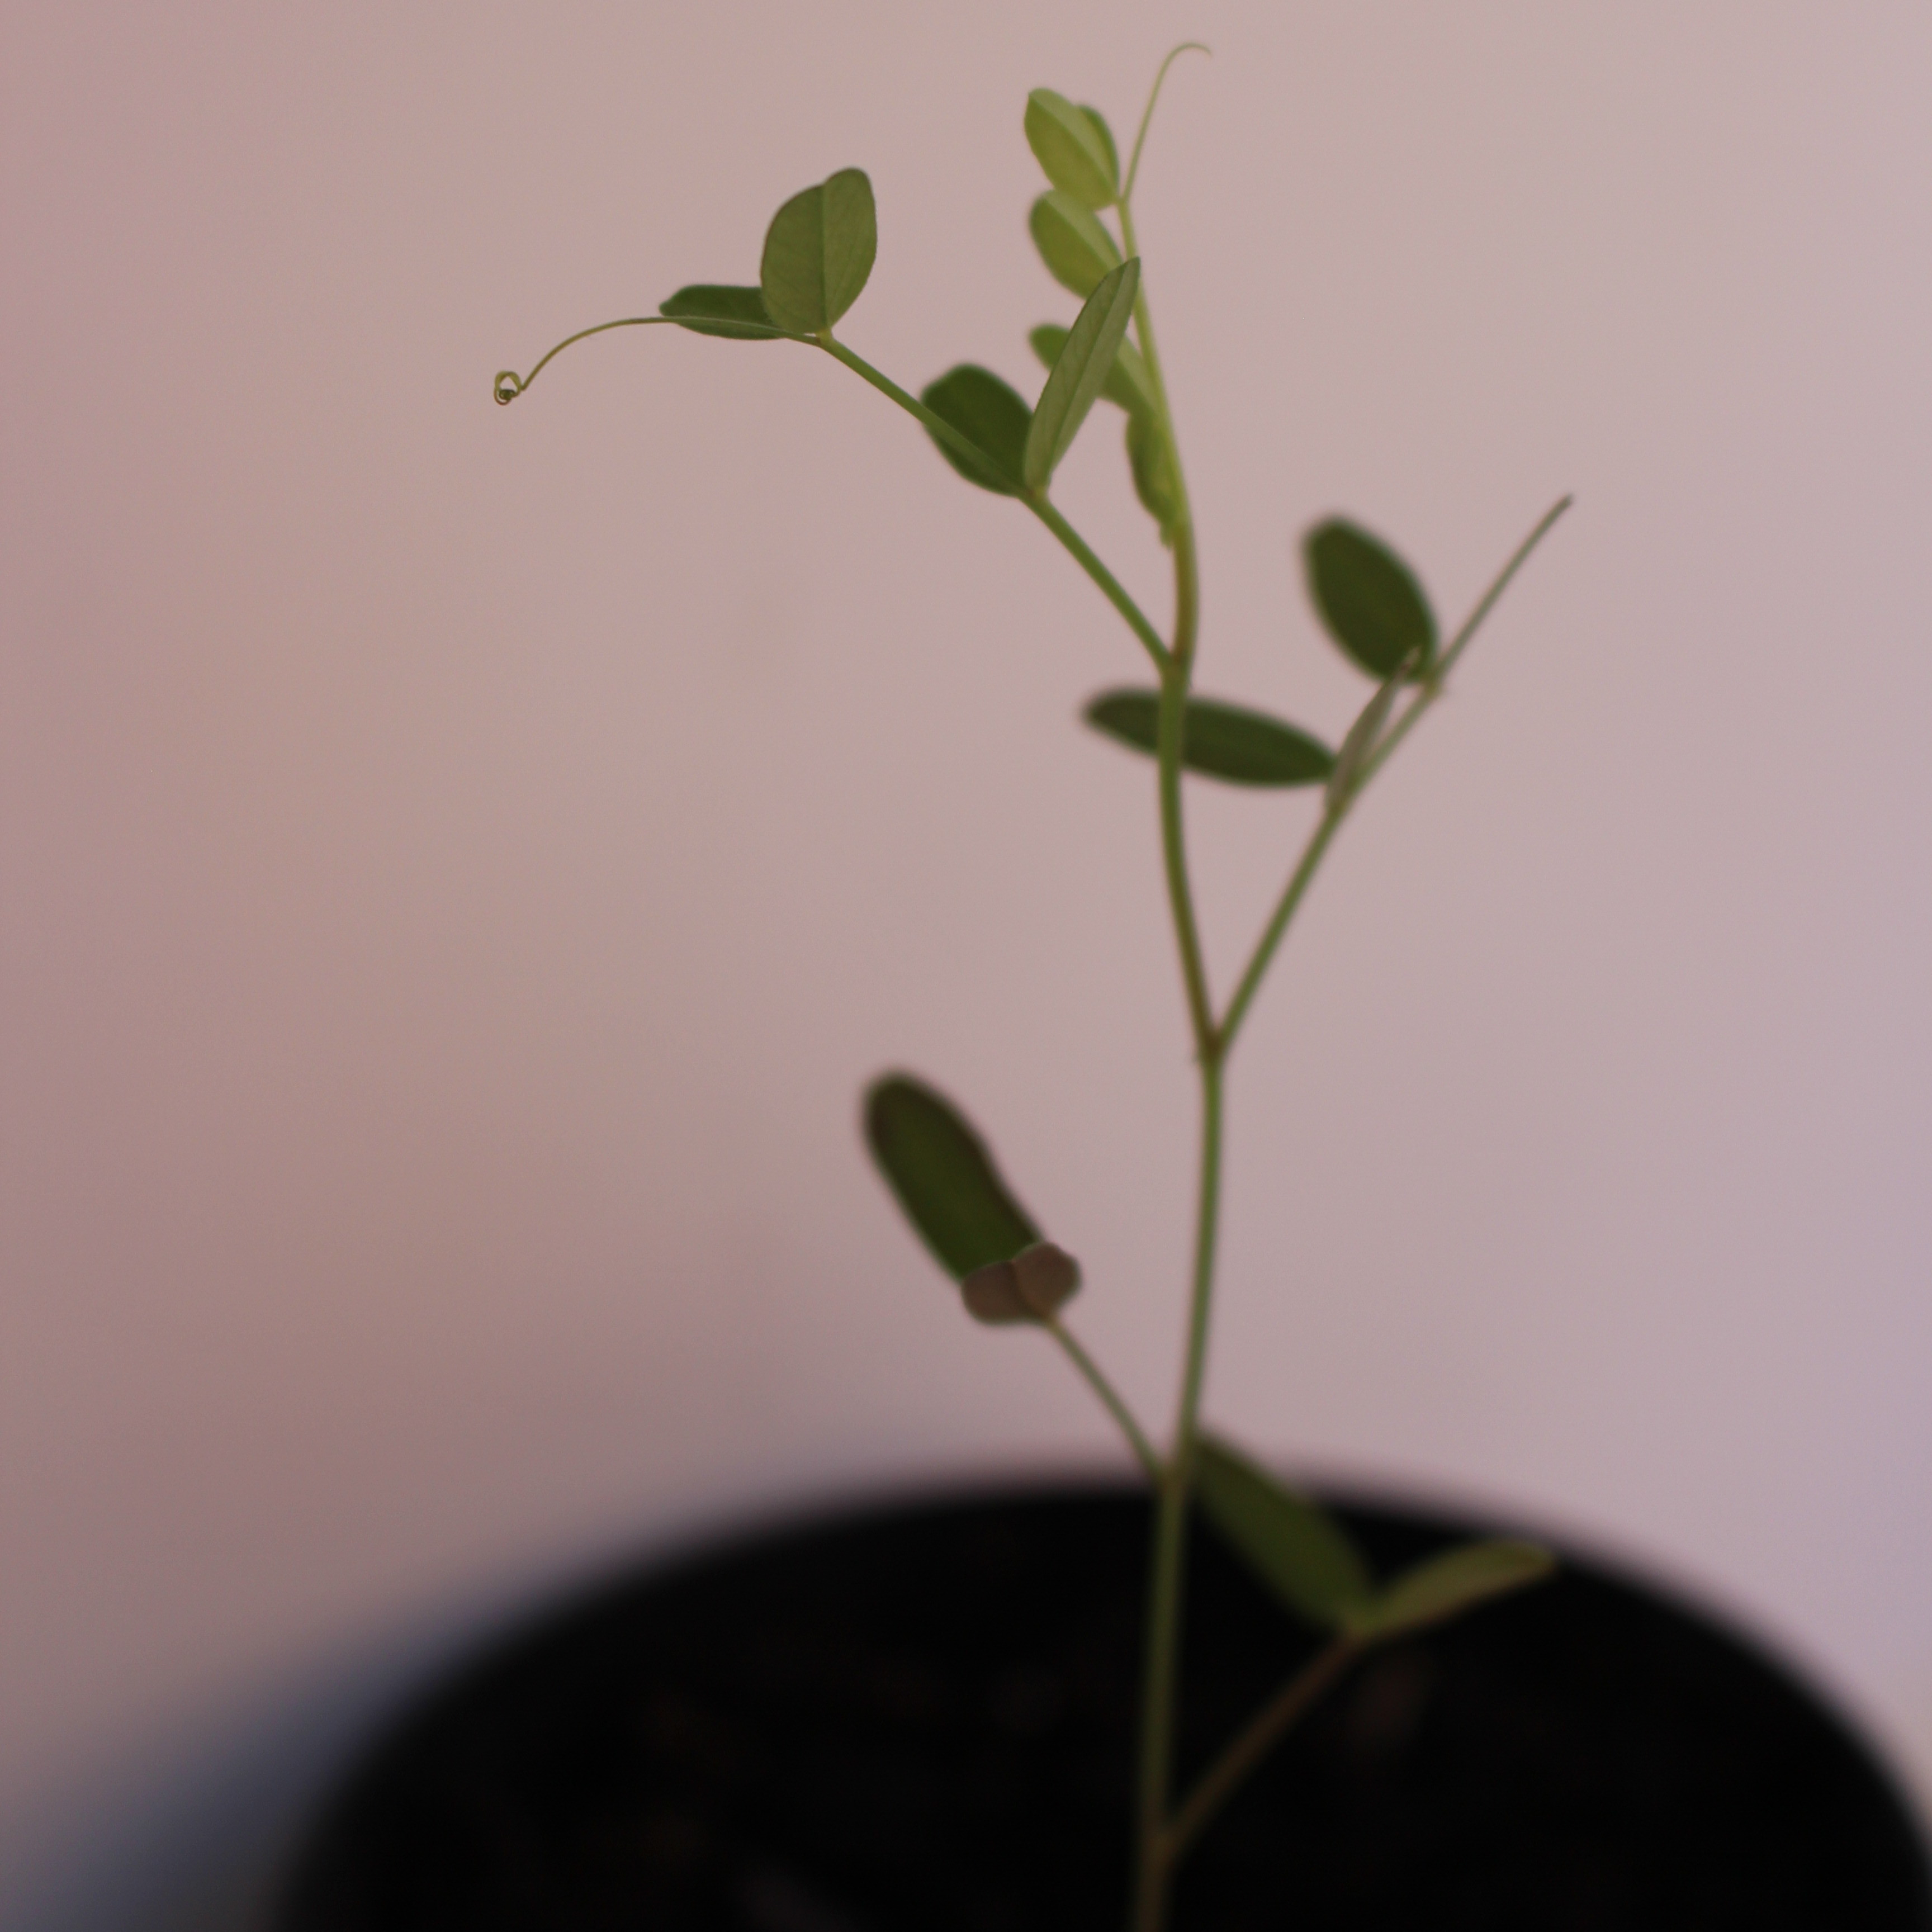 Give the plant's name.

Vicia sativa
